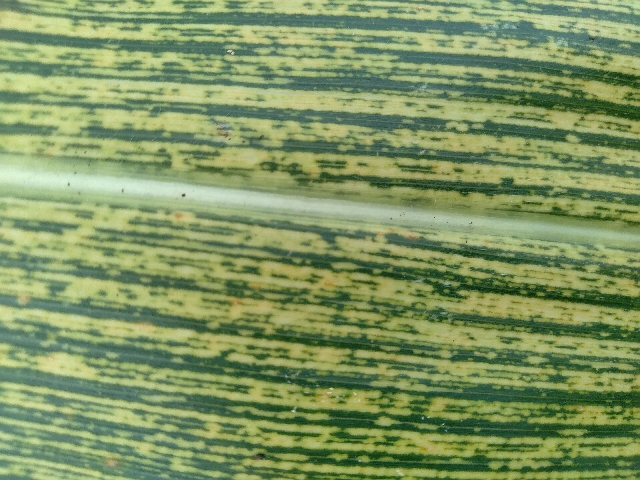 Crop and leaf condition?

maize, maize streak virus
